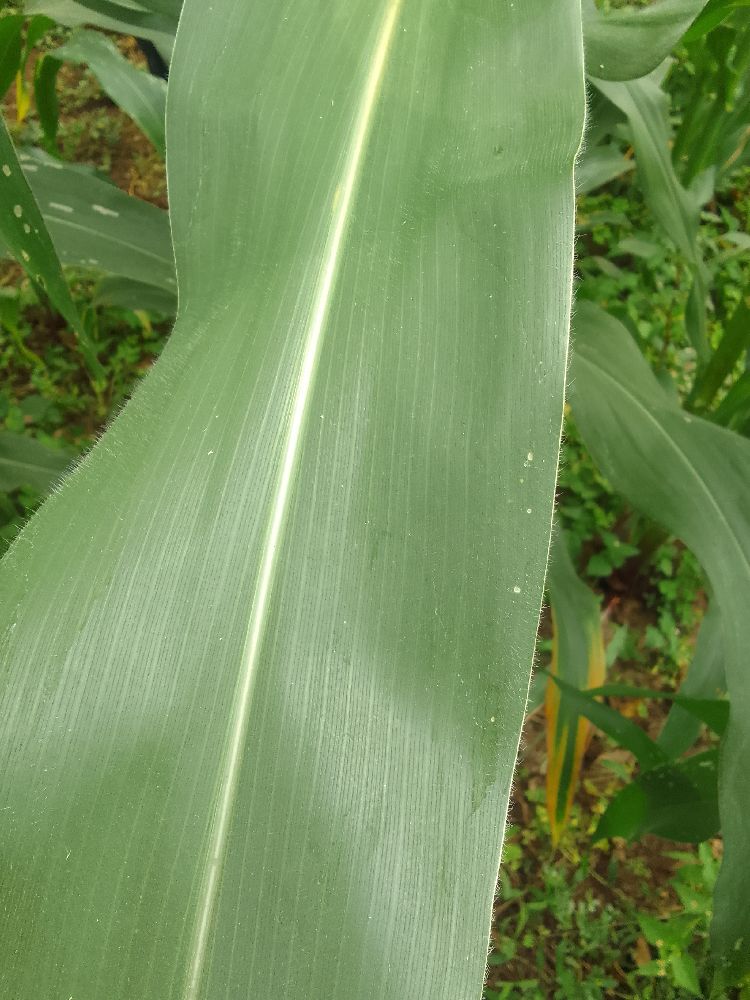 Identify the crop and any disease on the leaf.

maize, healthy
